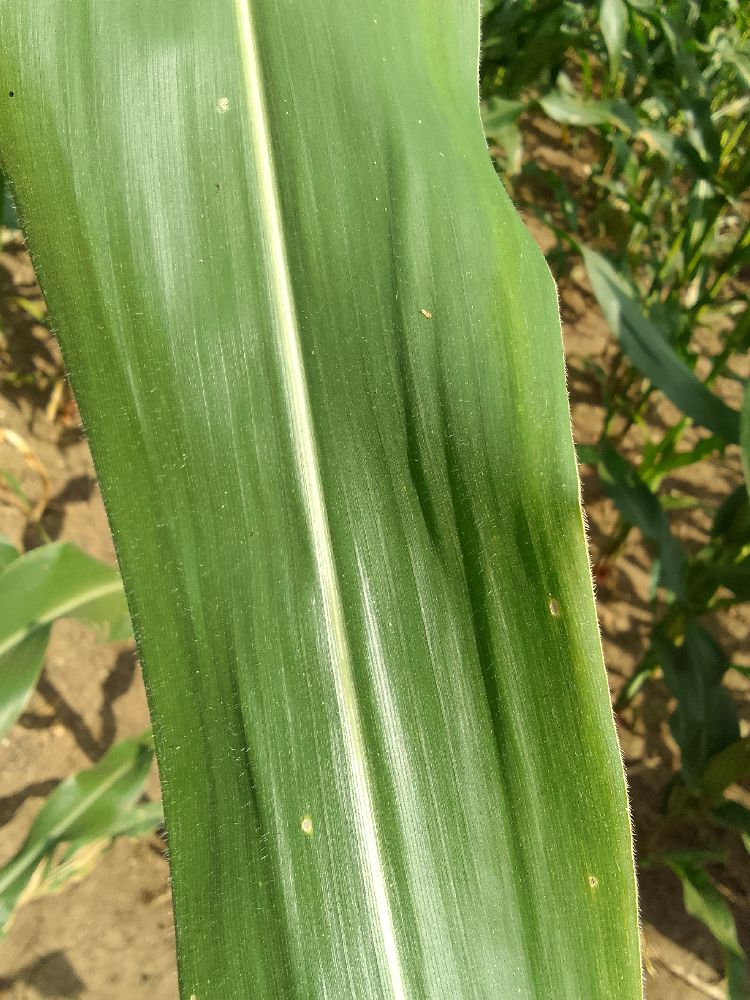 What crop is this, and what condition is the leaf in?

maize, healthy
